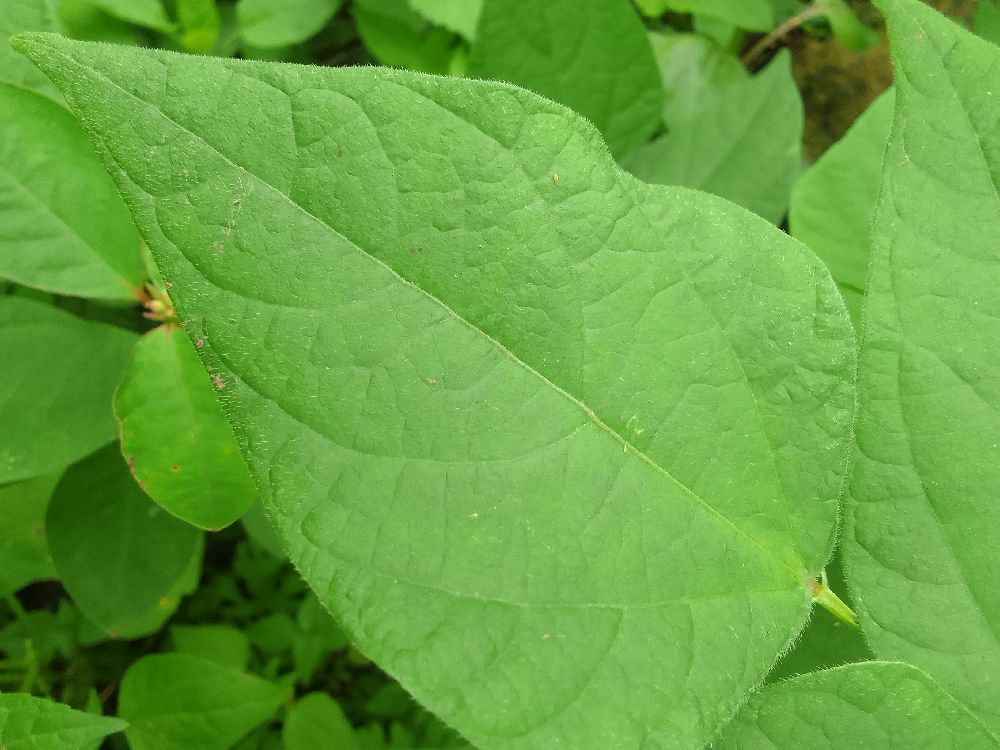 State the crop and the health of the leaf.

common bean, healthy
